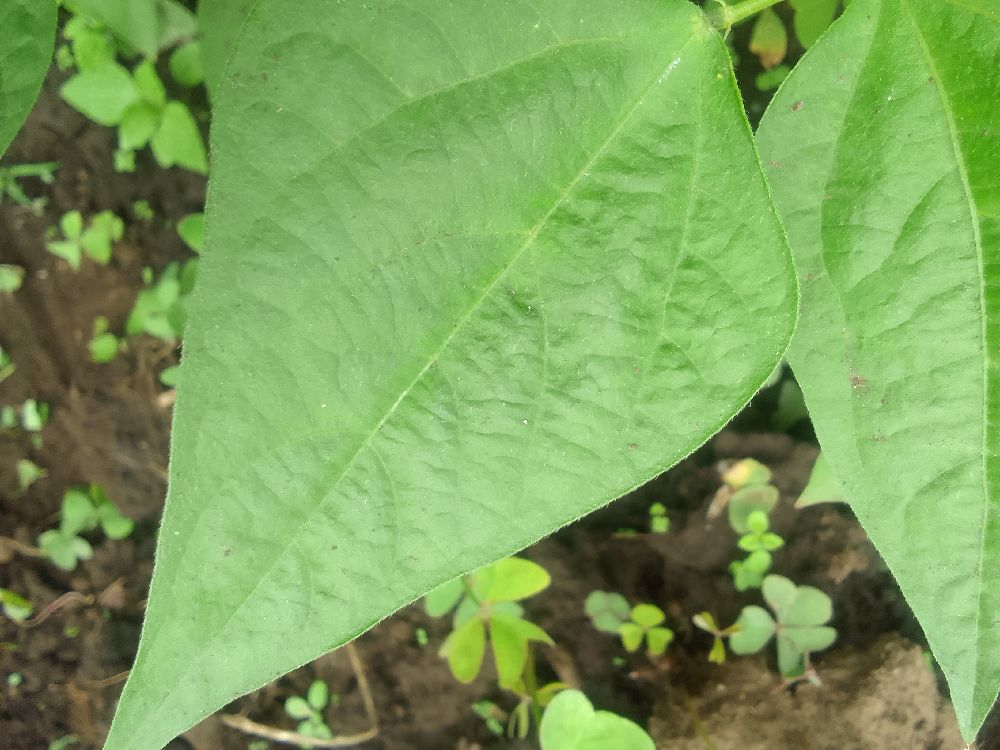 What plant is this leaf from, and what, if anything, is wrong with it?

common bean, healthy
